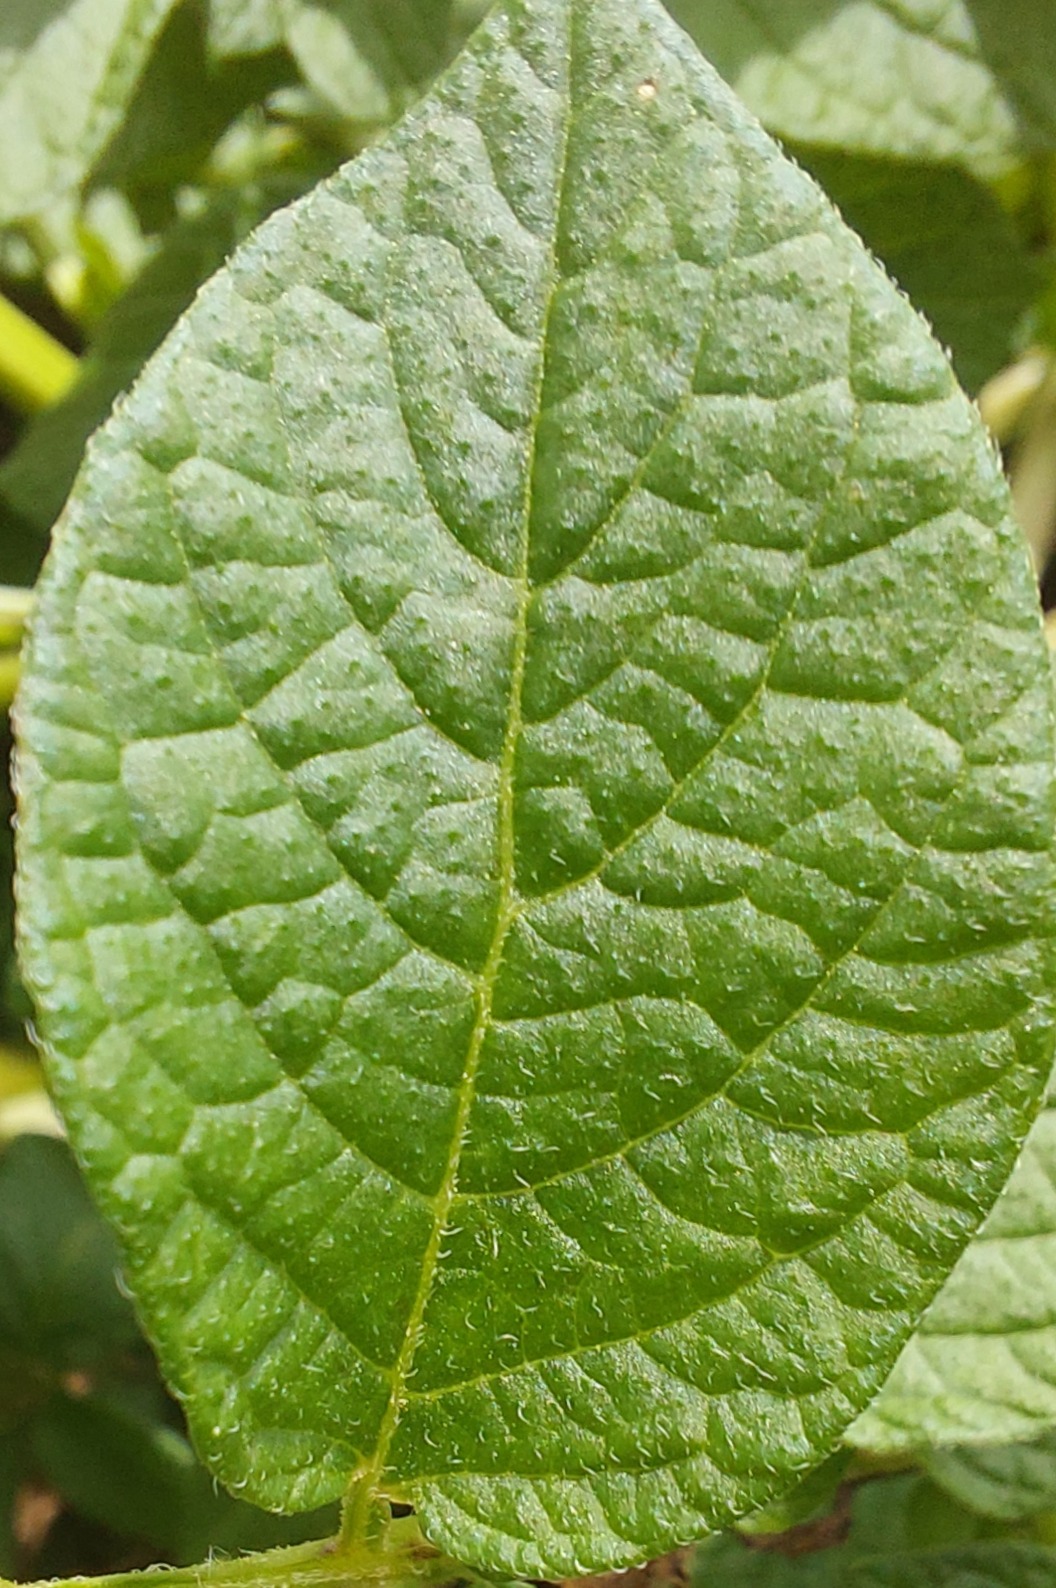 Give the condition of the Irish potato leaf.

healthy
